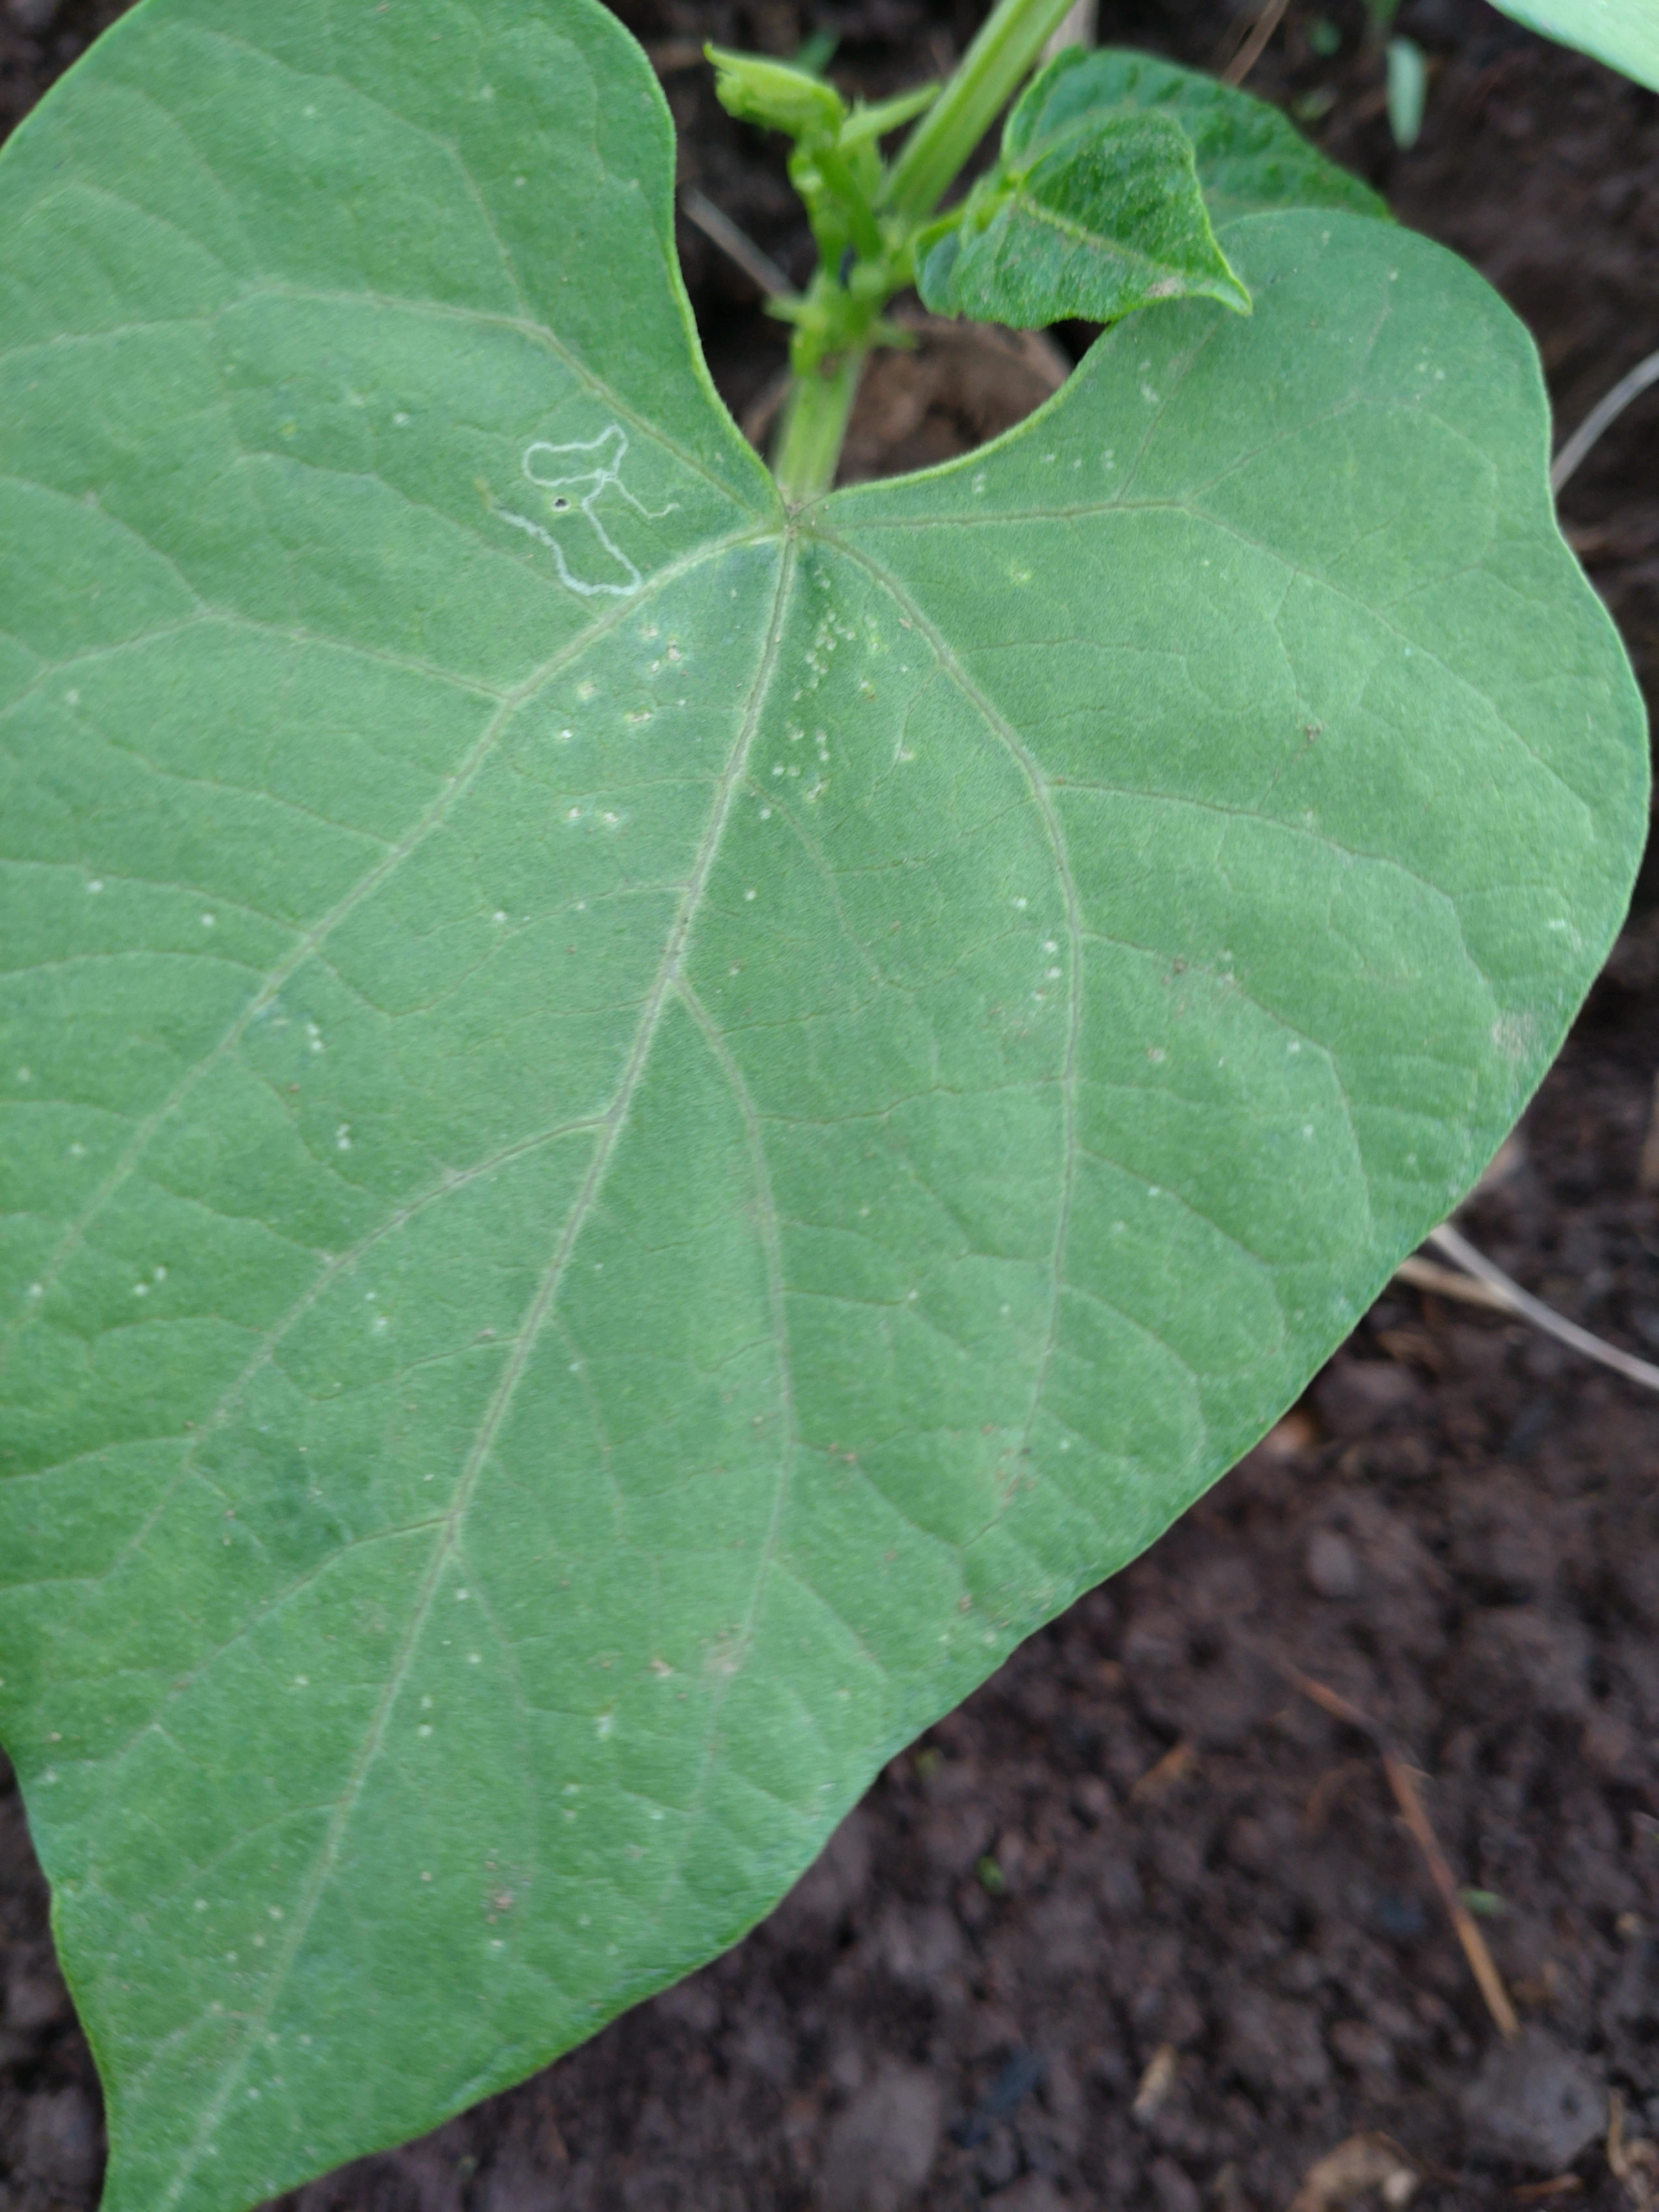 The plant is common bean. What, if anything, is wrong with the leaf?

healthy
